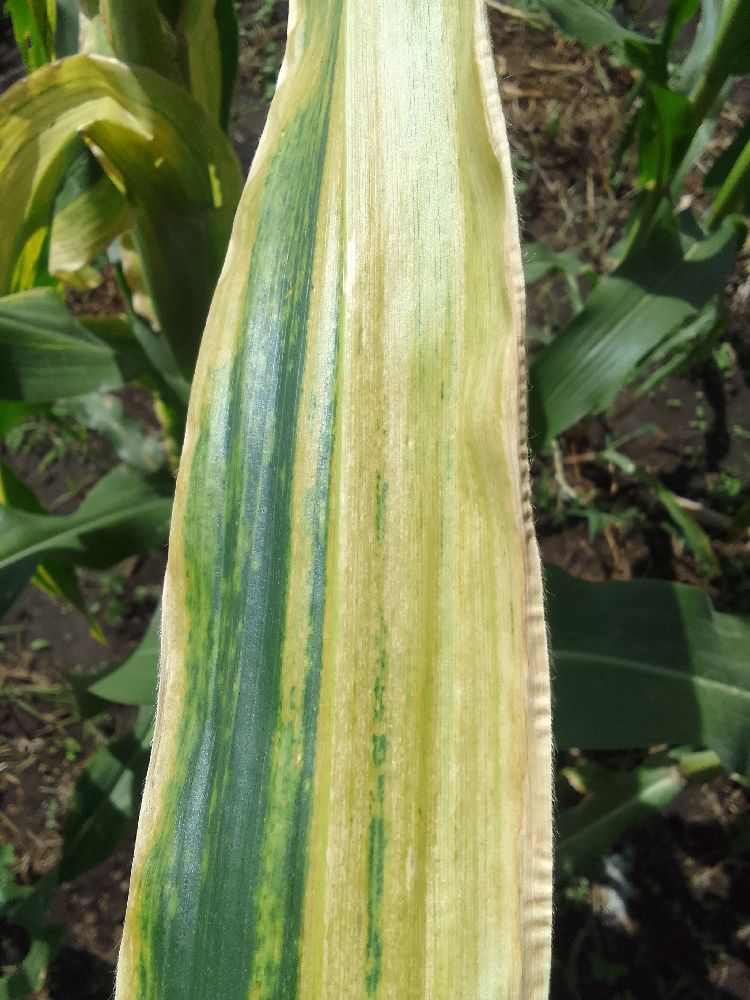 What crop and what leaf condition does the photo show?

maize, maize lethal necrosis
